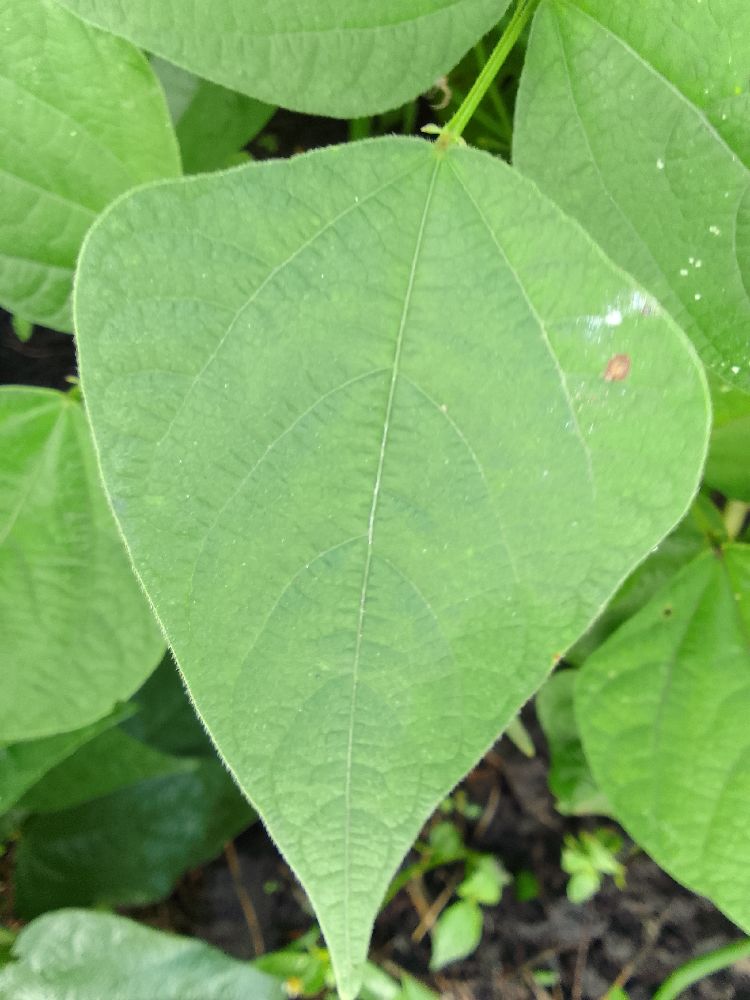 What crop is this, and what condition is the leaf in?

common bean, healthy
